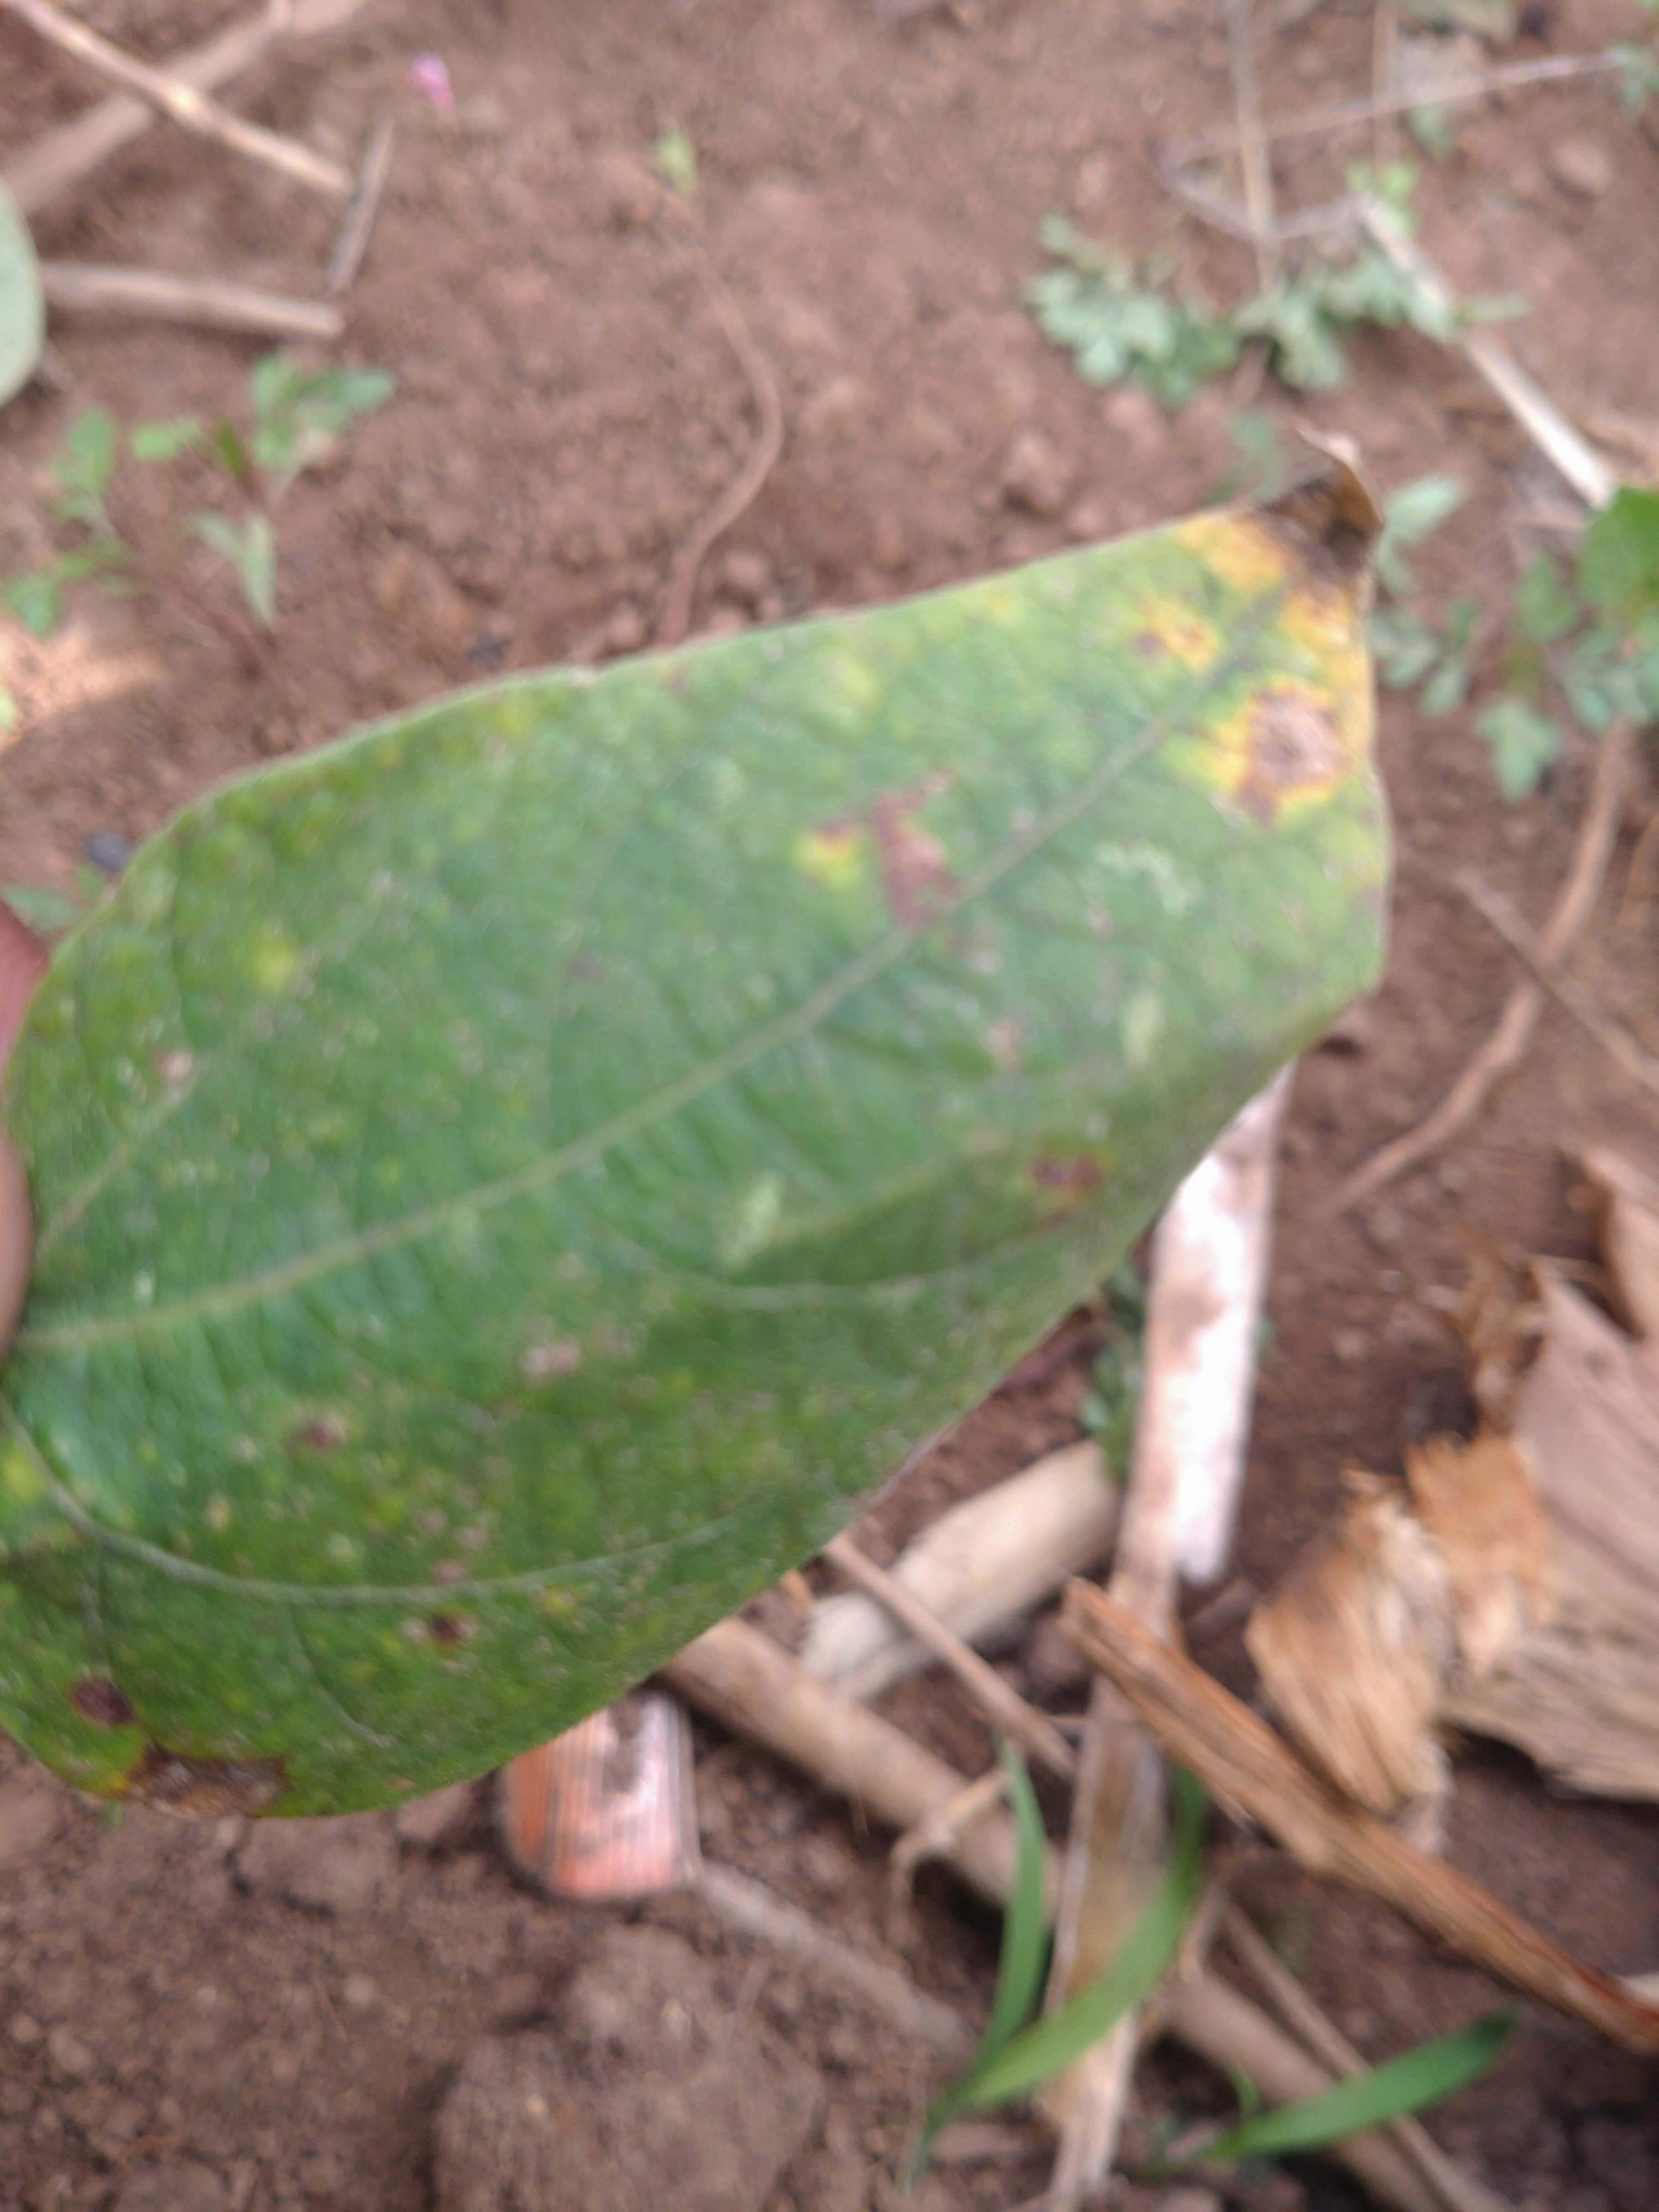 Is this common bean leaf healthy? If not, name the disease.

rust
